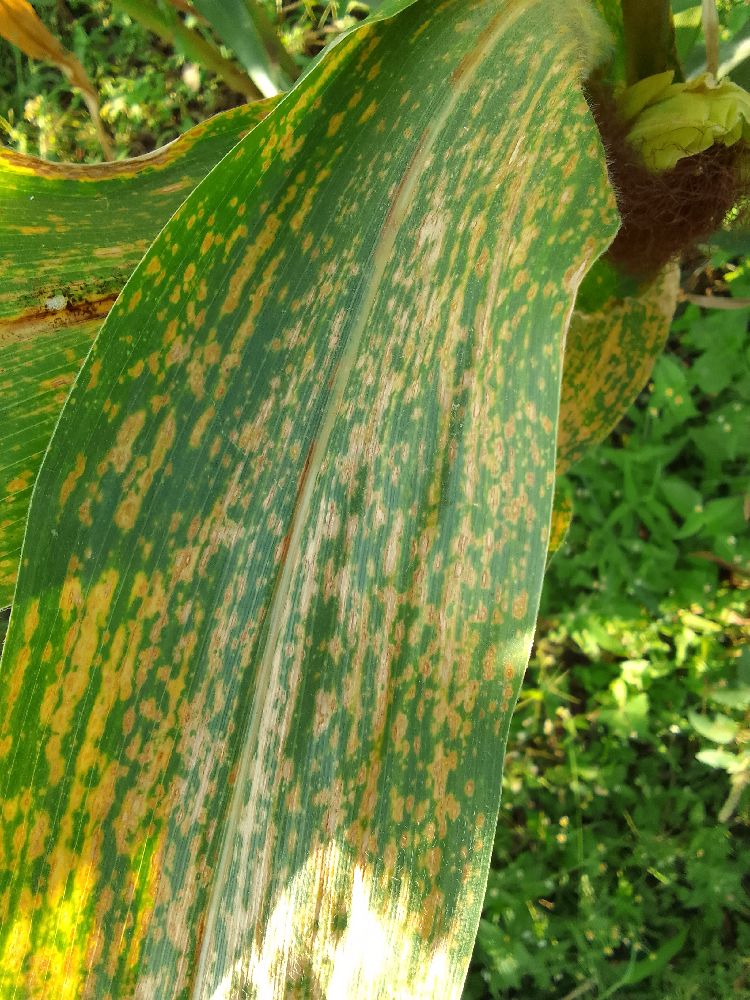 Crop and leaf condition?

maize, maize lethal necrosis
